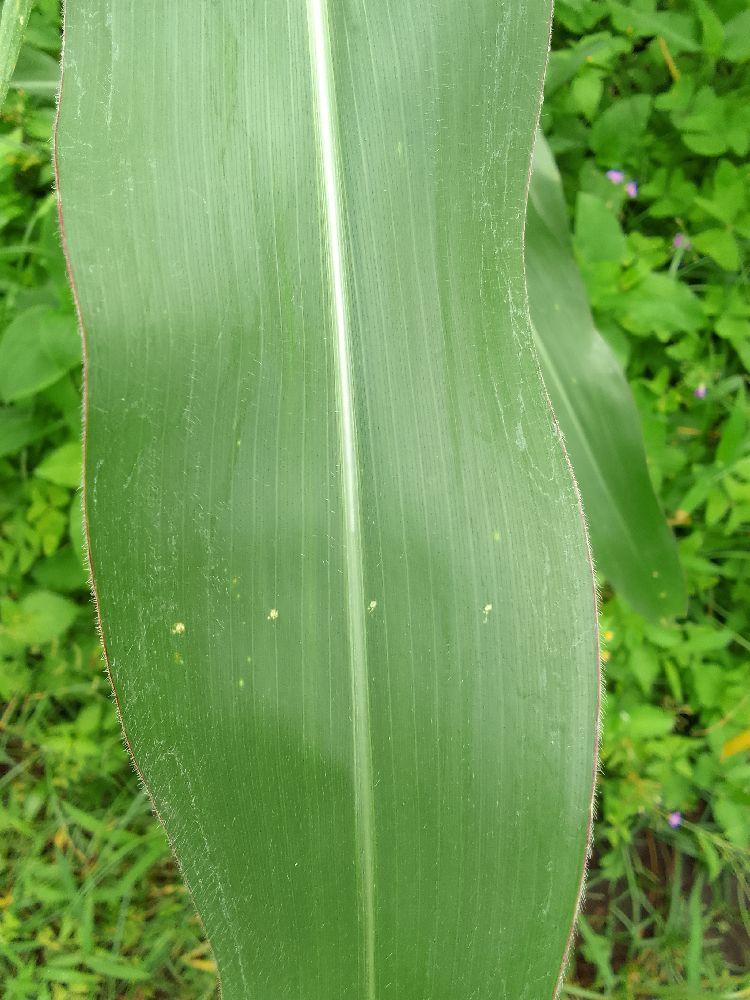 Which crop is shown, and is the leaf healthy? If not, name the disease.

maize, healthy
